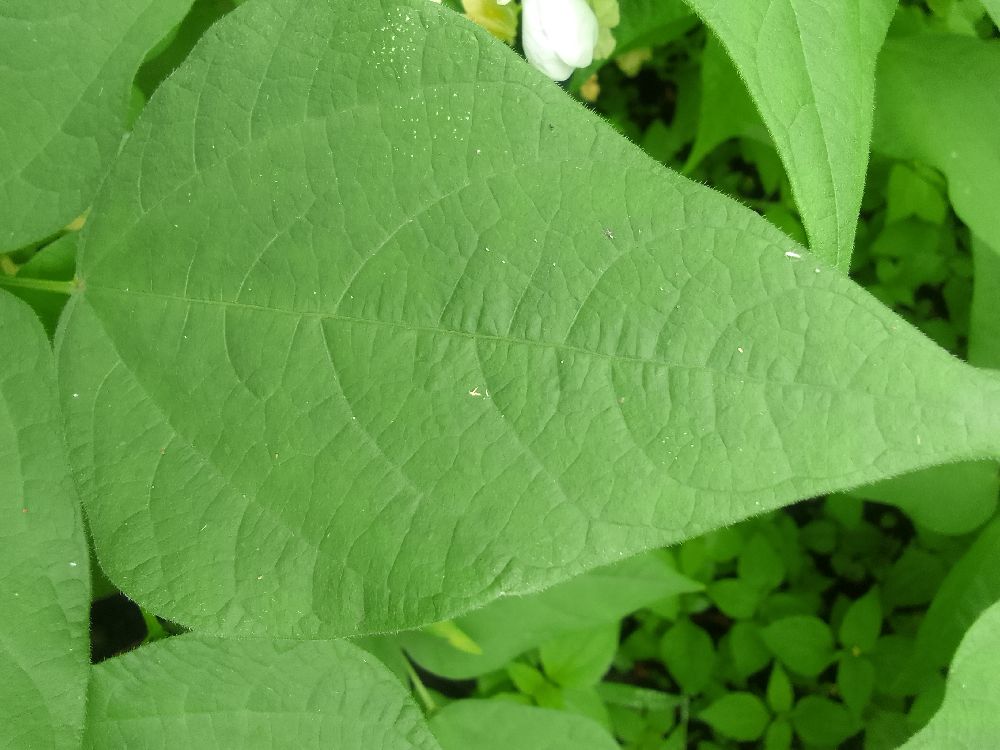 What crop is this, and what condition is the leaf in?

common bean, healthy
